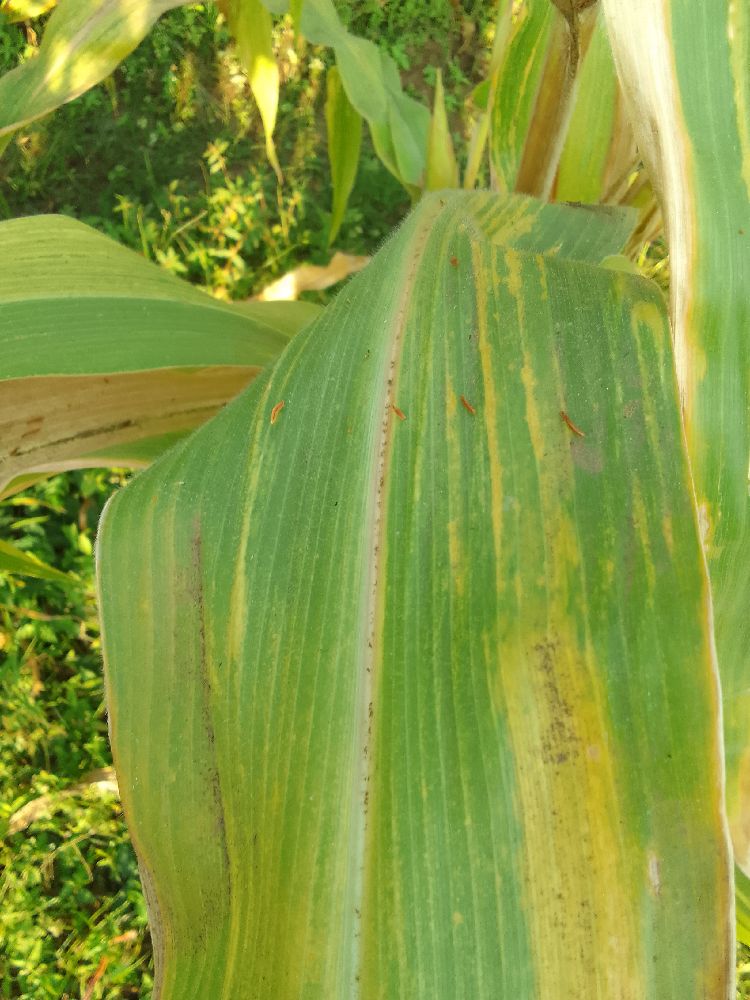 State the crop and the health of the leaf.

maize, maize lethal necrosis
